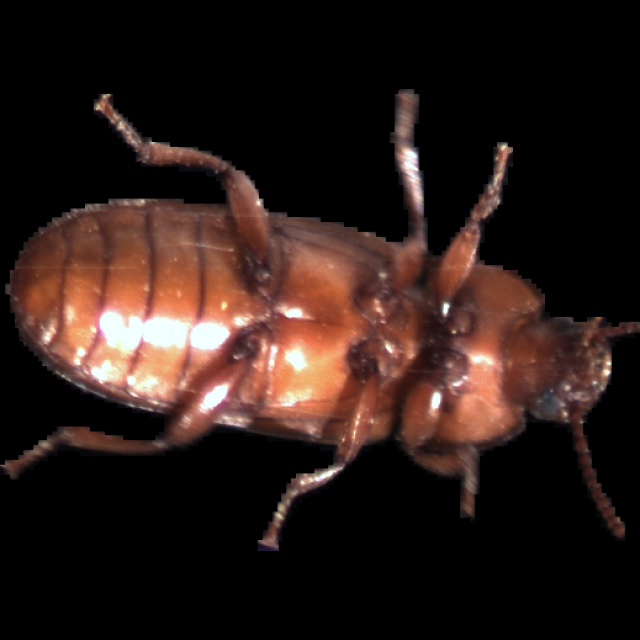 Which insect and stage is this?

mealworm beetle
